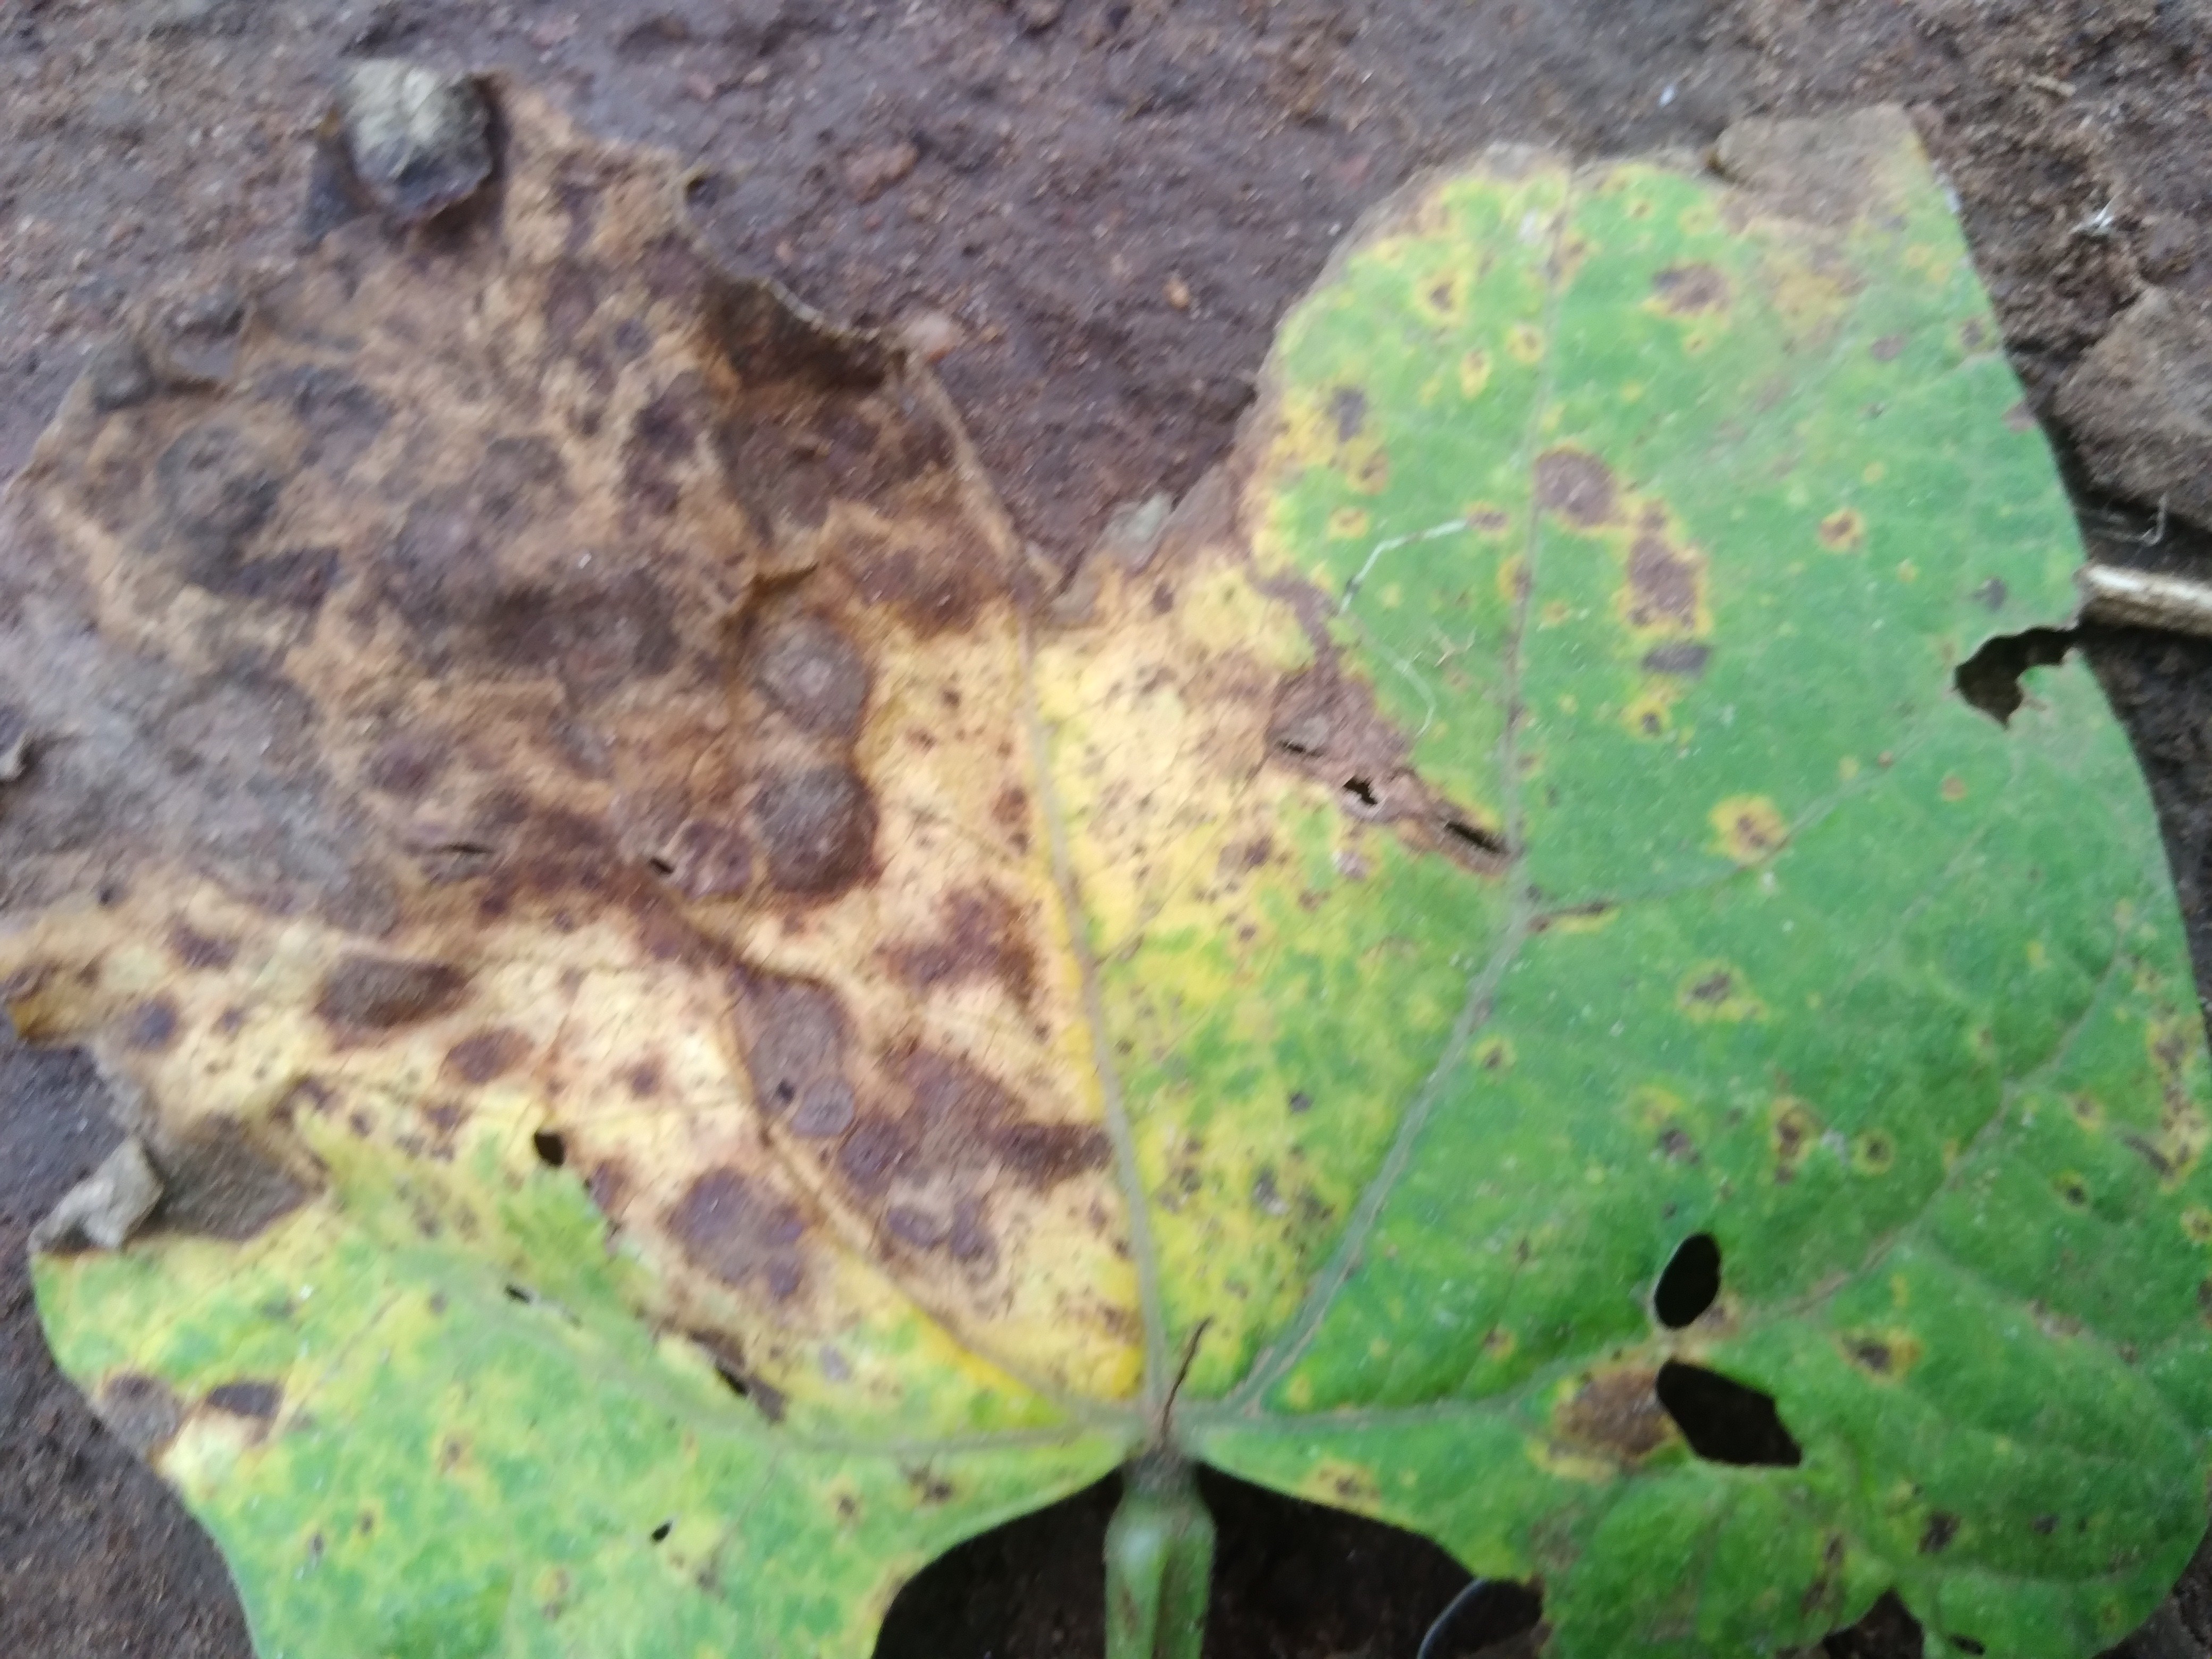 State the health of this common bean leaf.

rust
